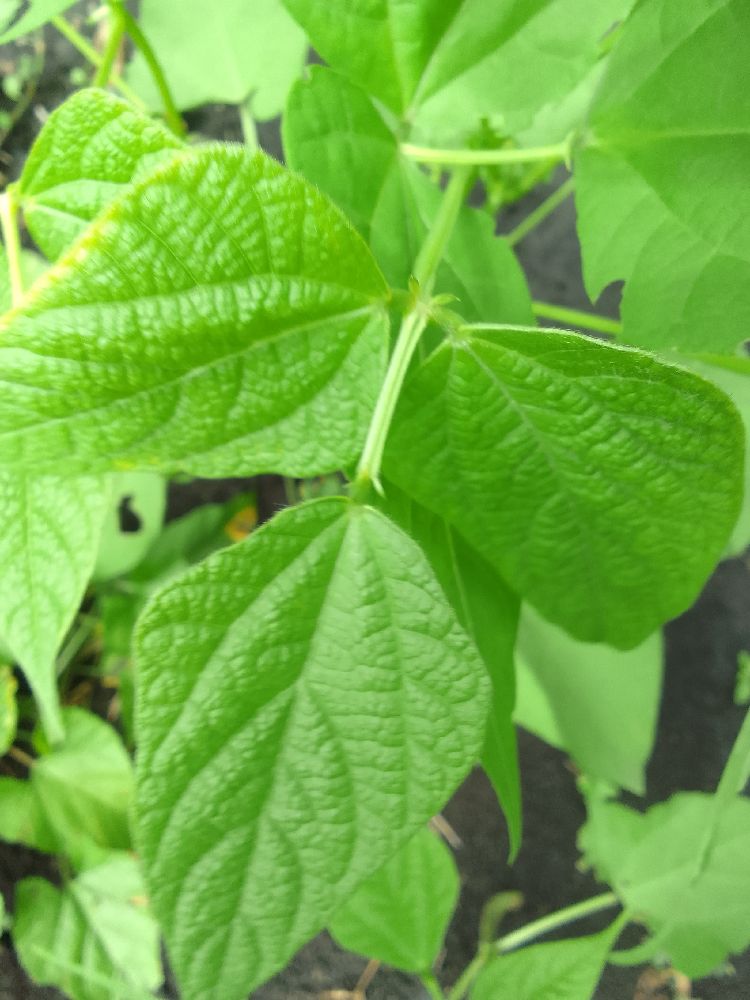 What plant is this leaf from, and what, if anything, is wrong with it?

common bean, healthy
